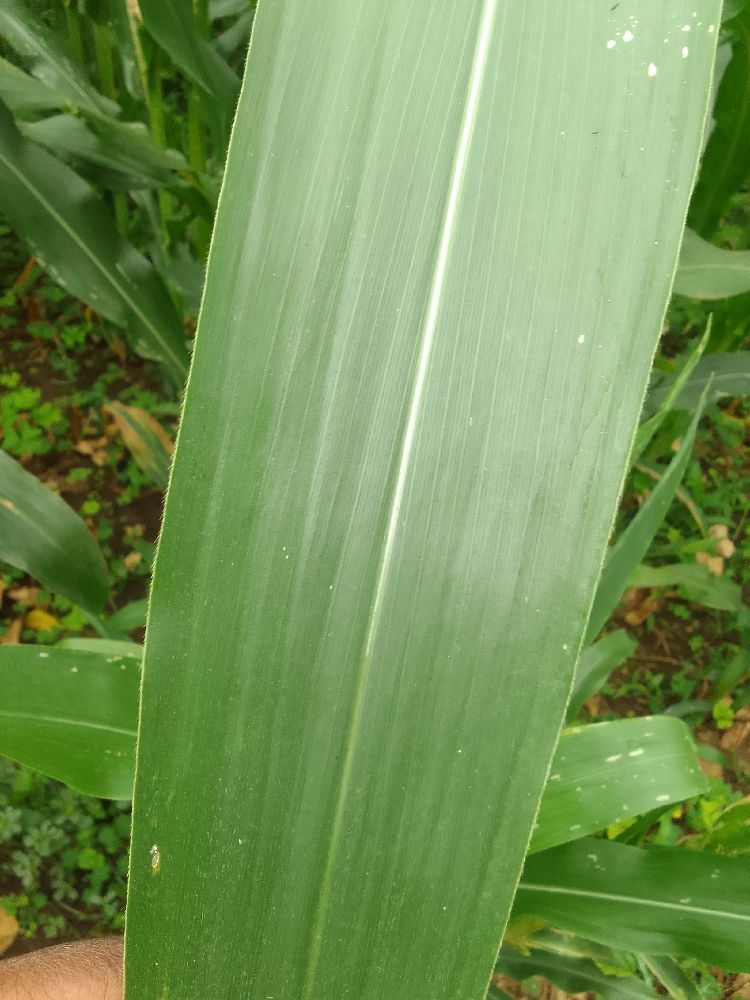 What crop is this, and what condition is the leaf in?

maize, healthy
